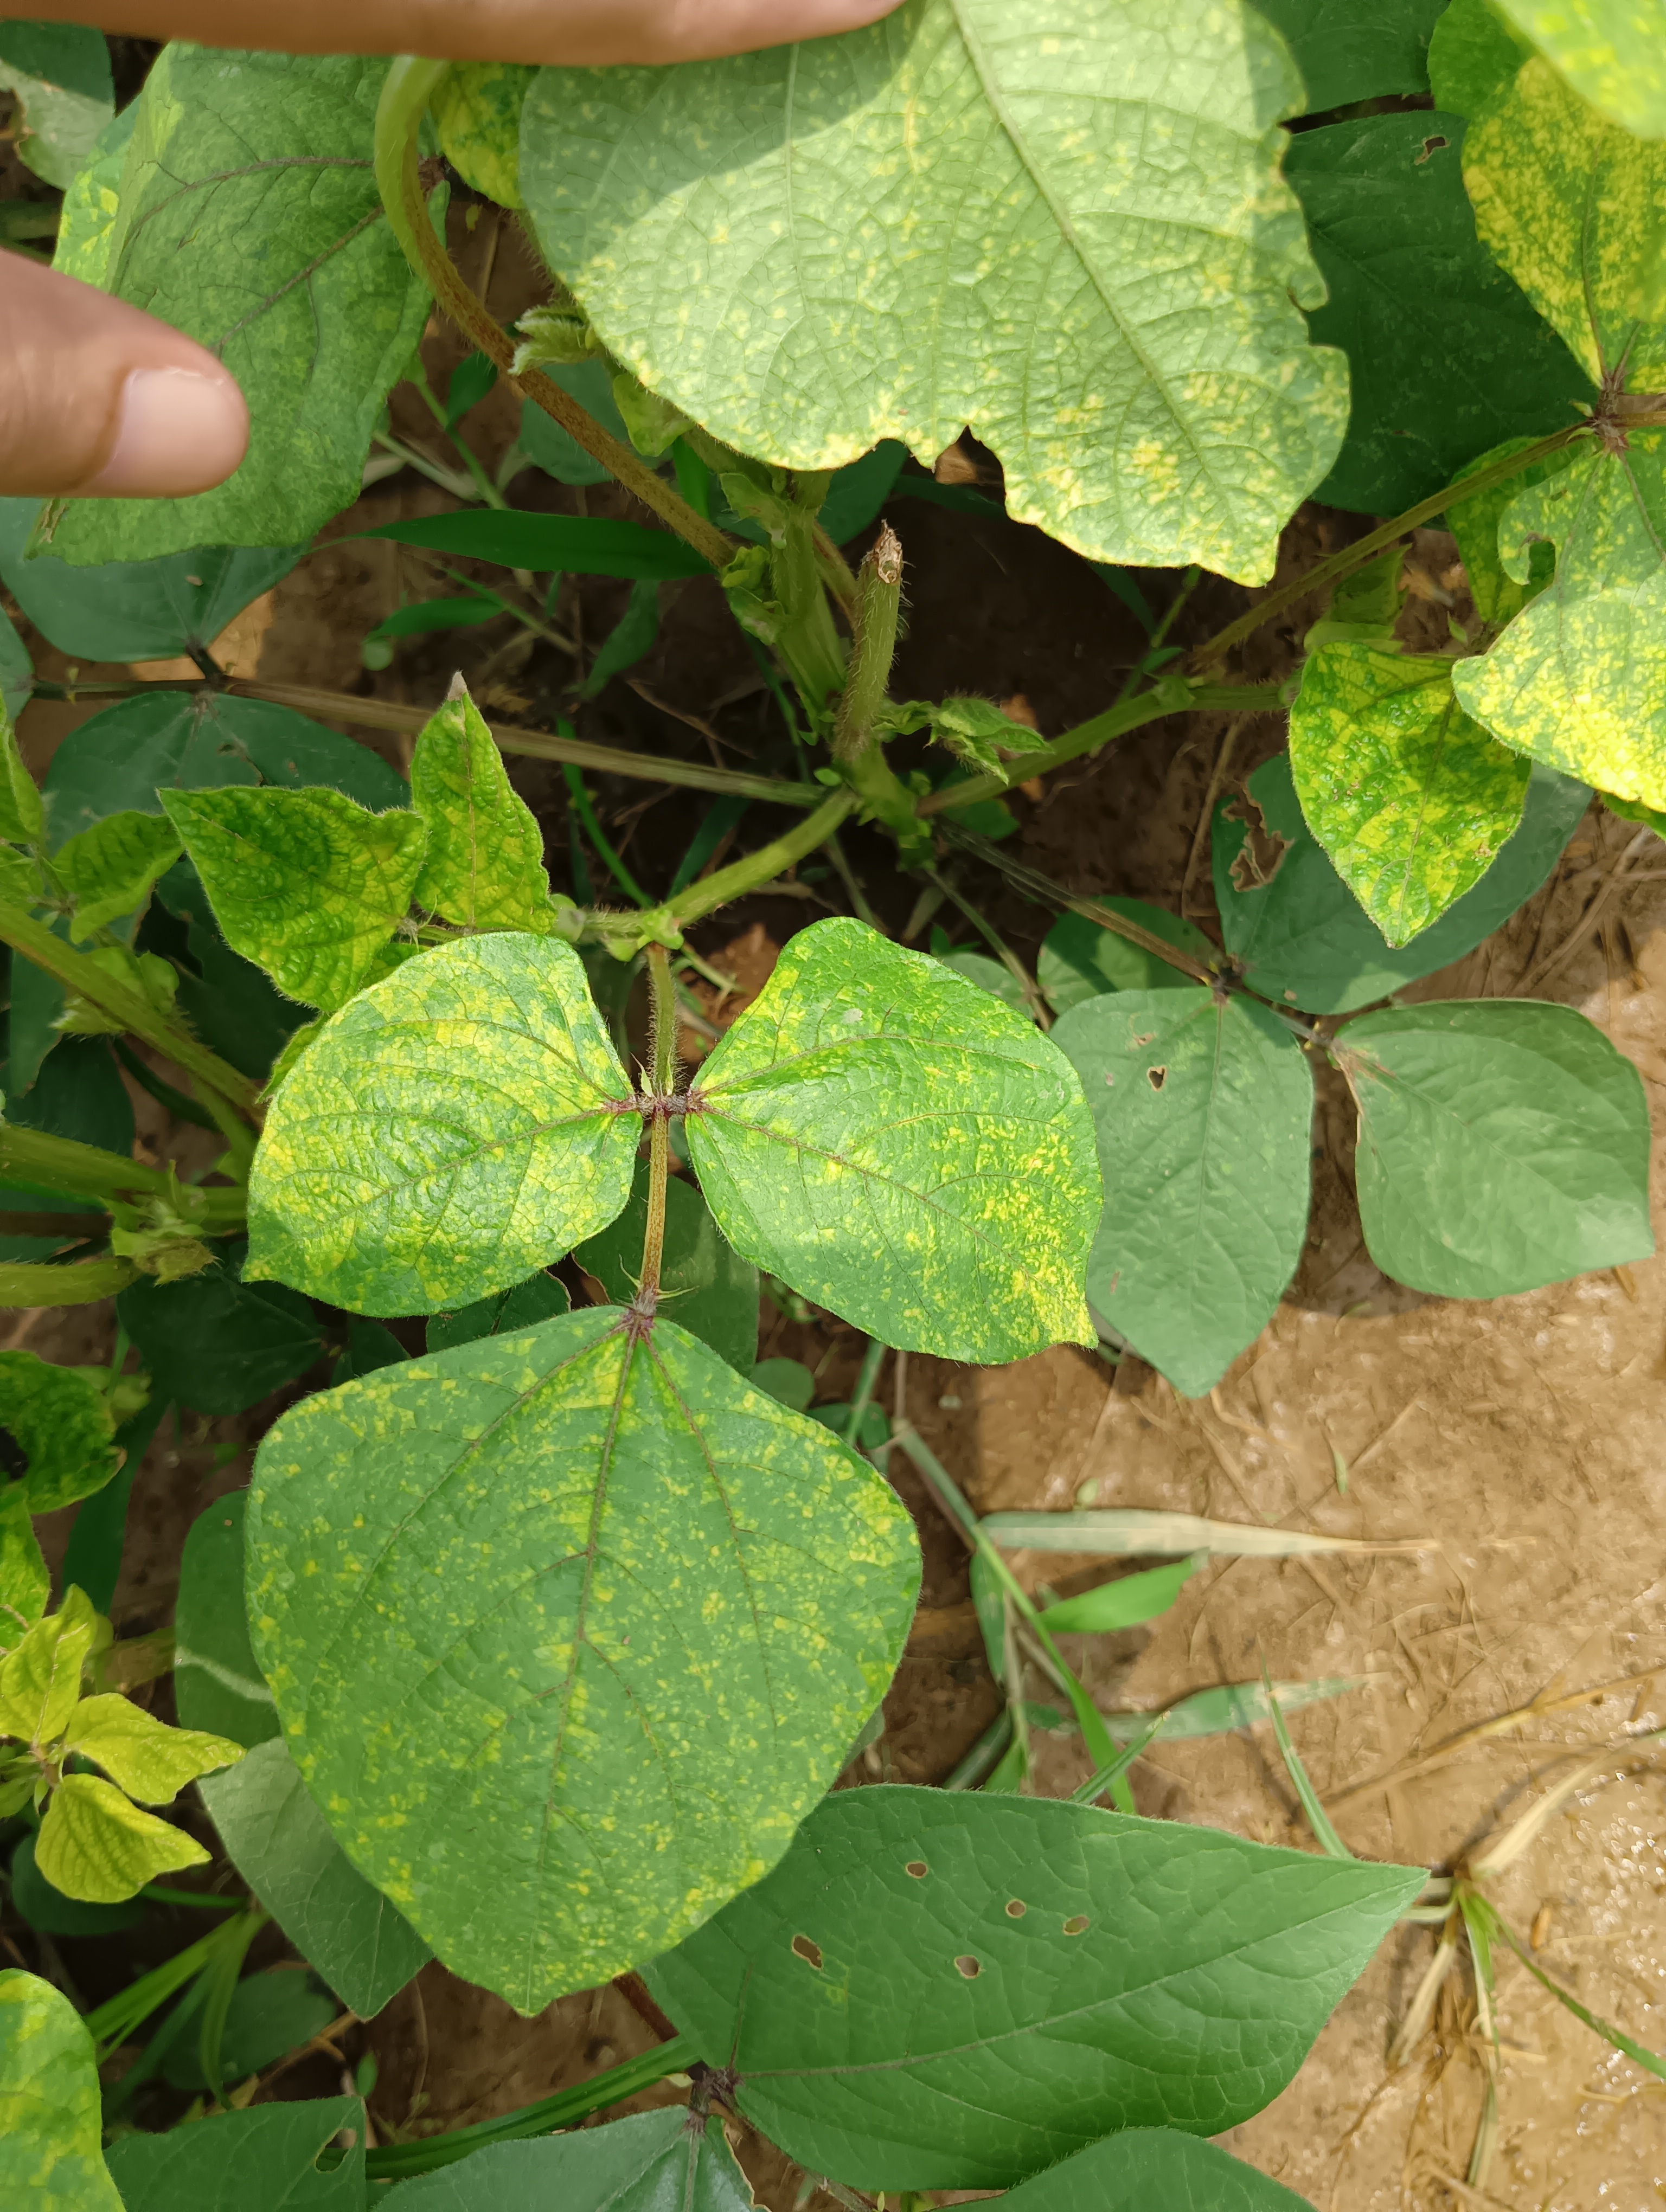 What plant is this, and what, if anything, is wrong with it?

mungbean, yellow mosaic
